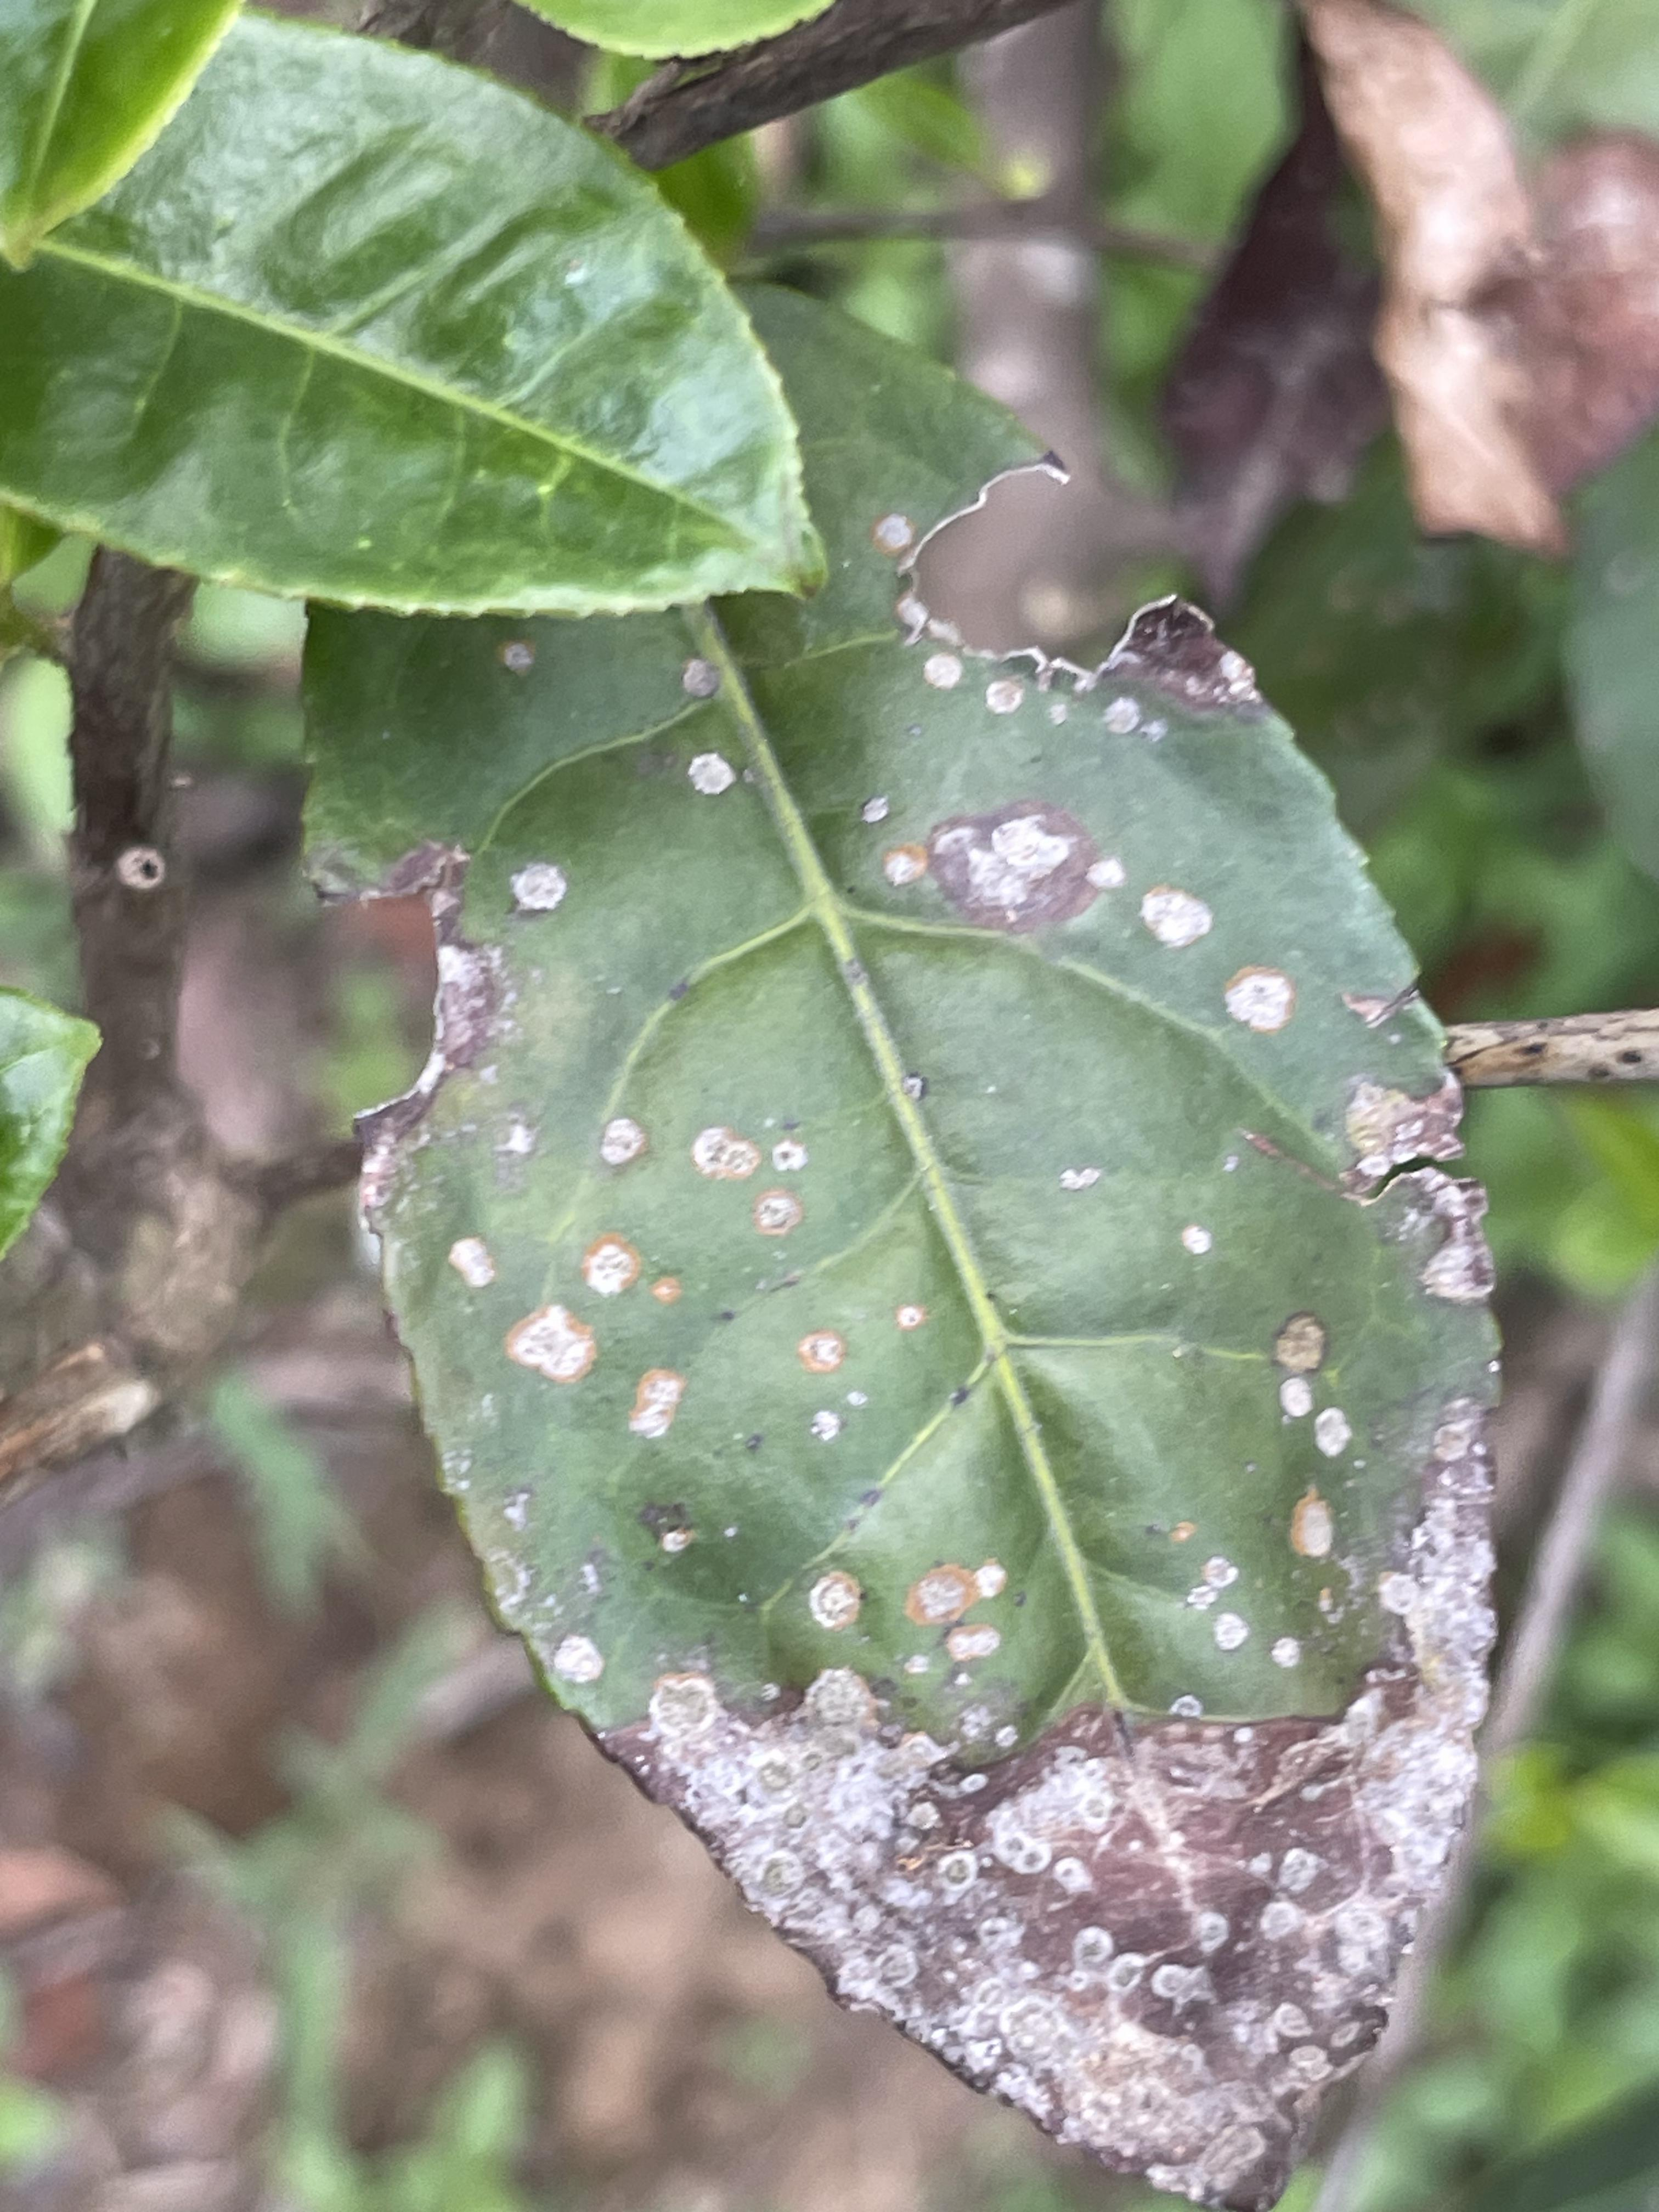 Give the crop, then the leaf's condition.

tea, blight
